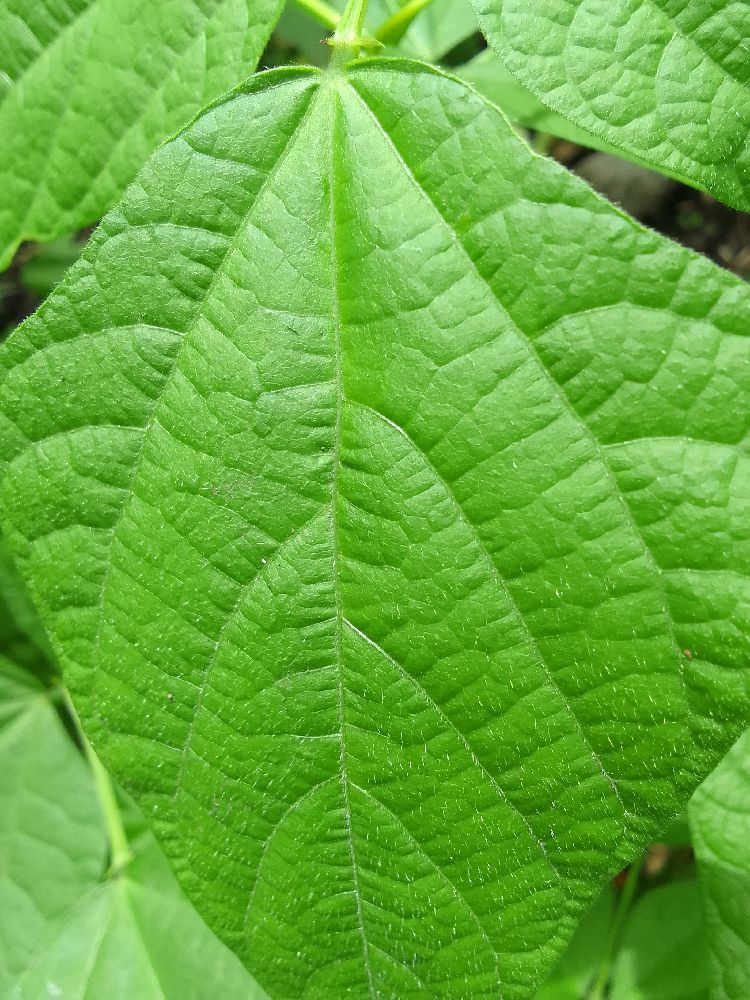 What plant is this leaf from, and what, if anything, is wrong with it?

common bean, healthy
